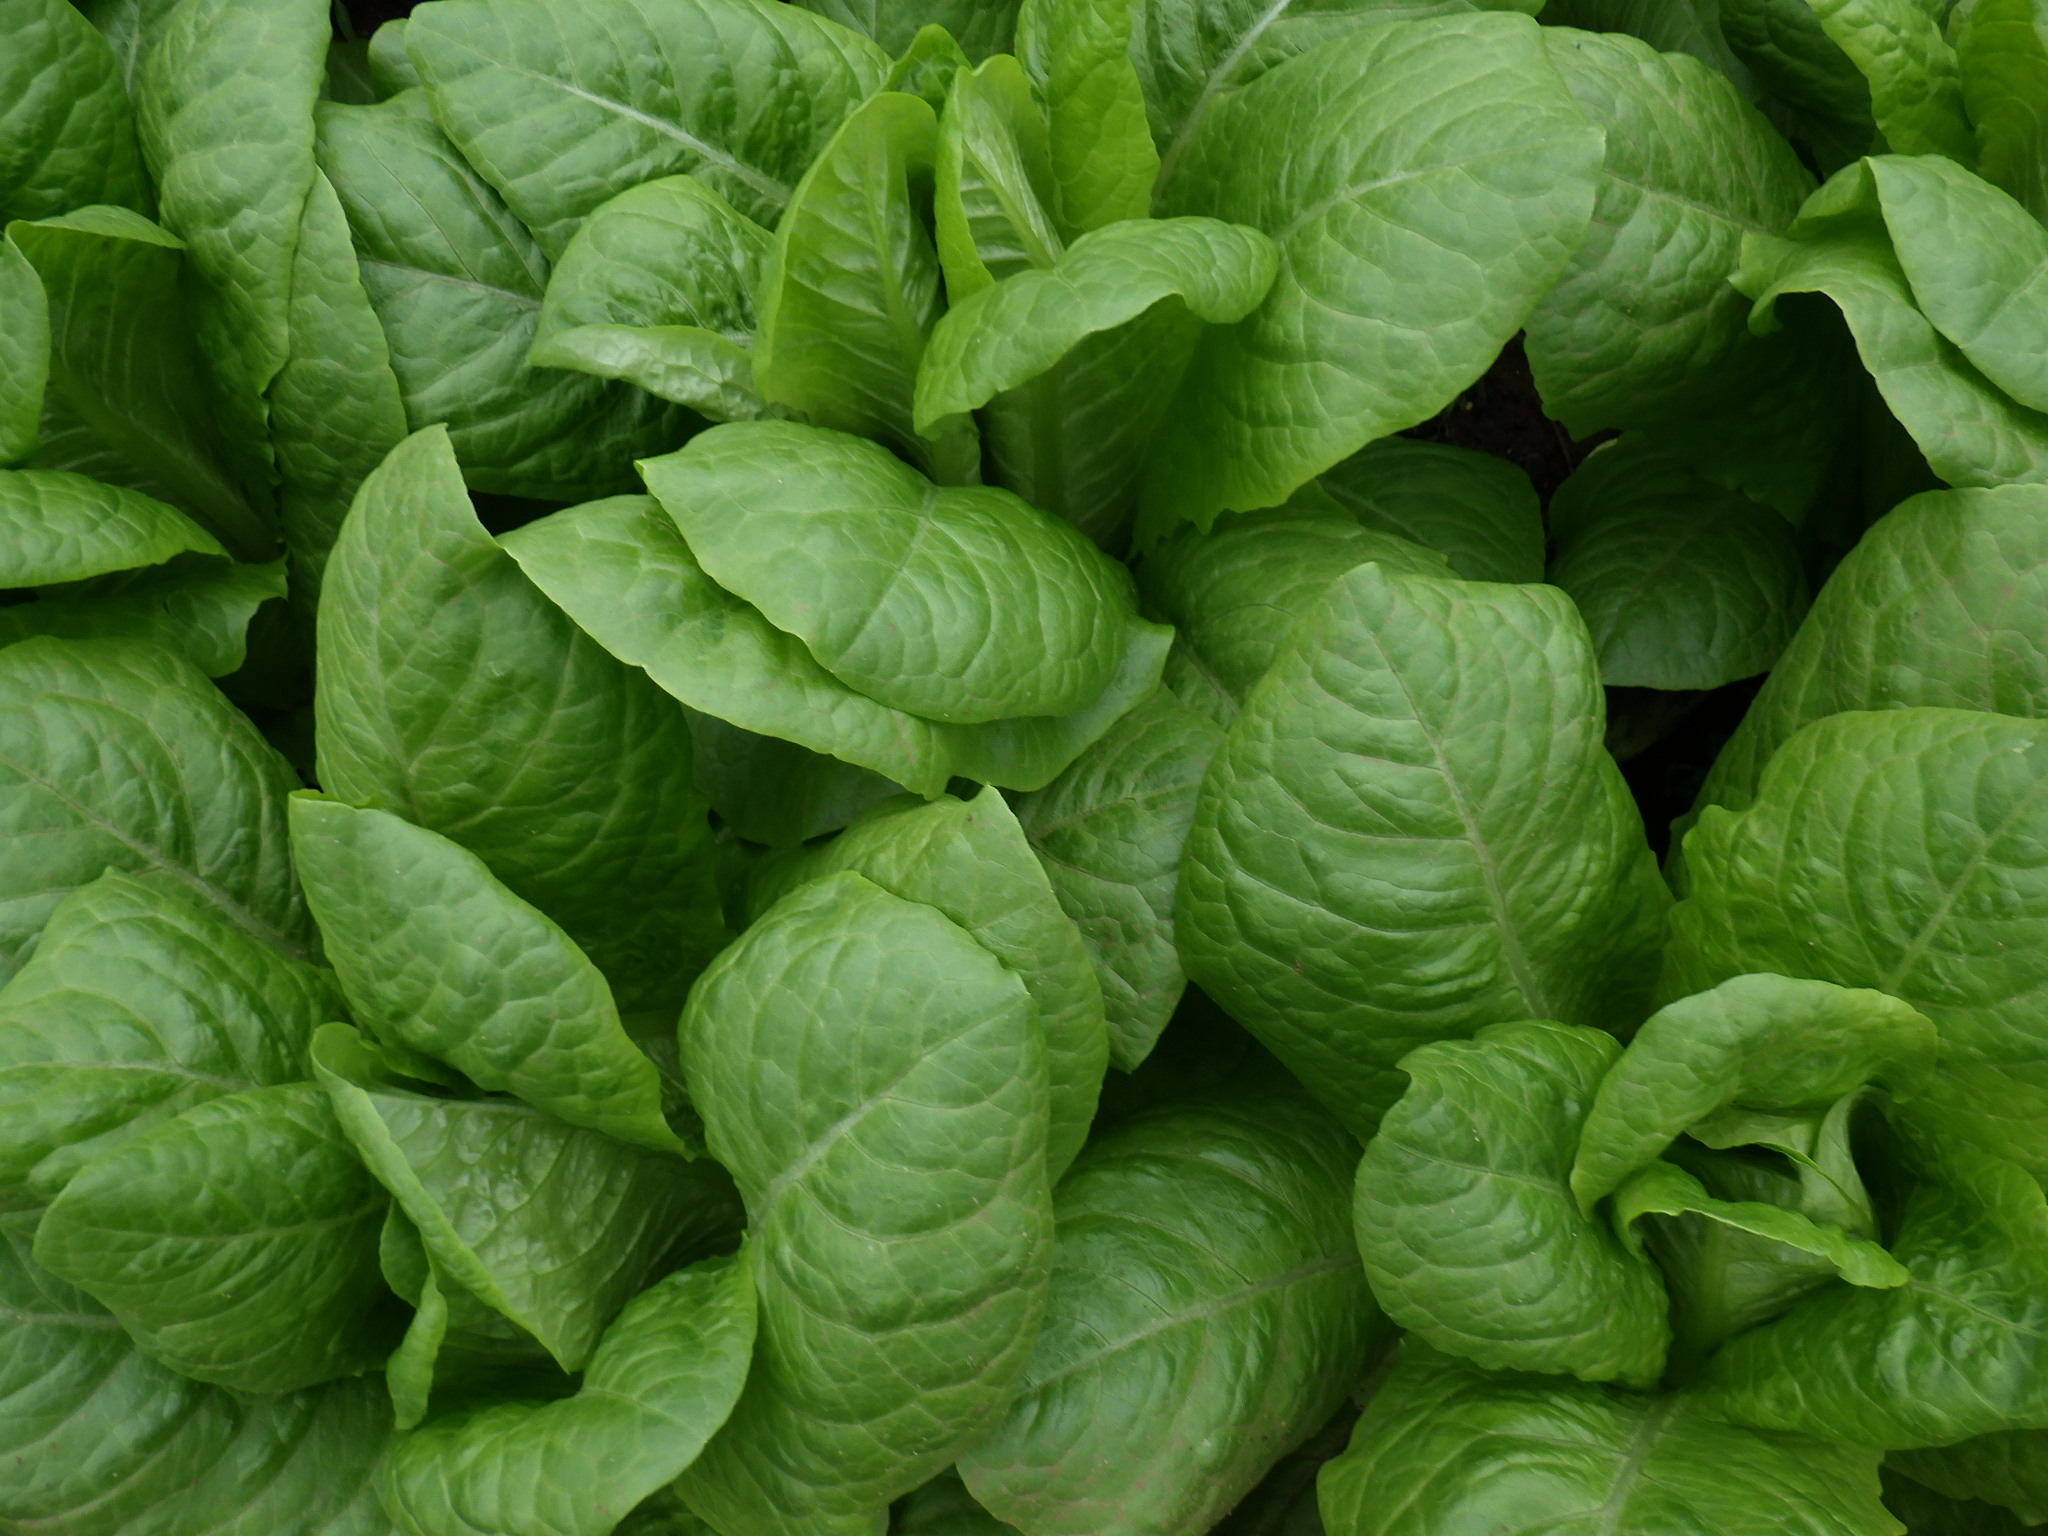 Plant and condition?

lettuce, healthy
